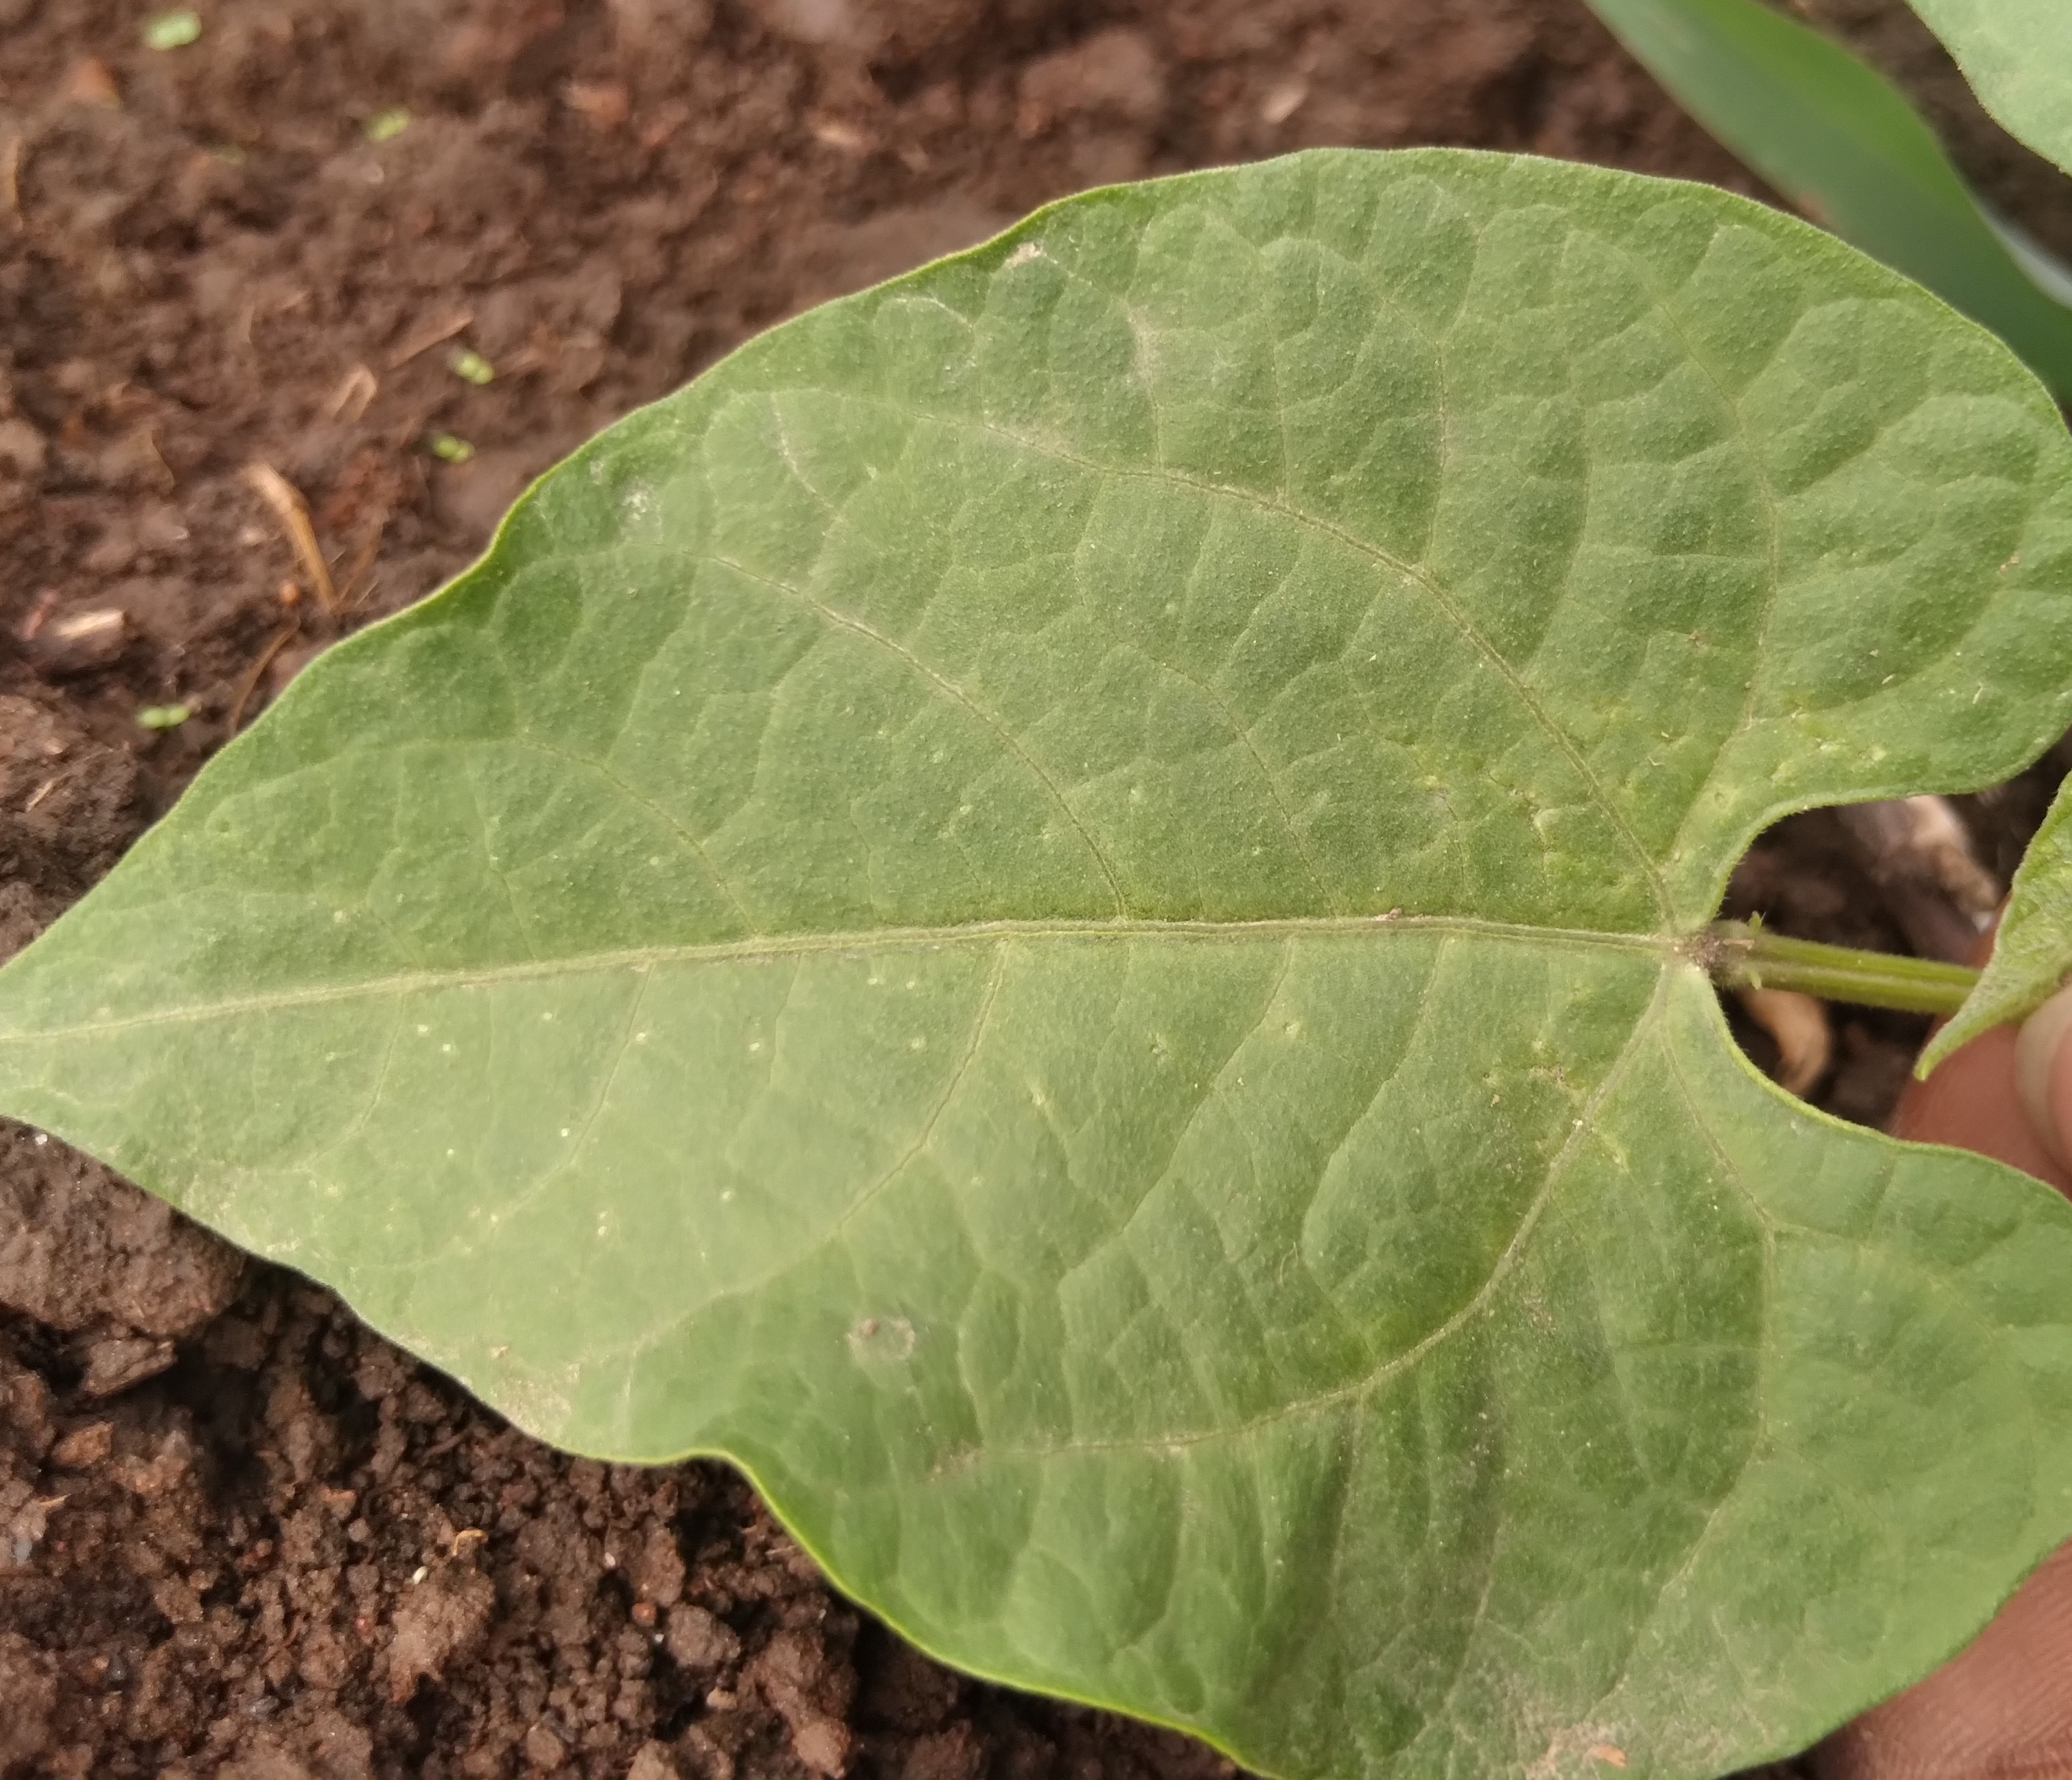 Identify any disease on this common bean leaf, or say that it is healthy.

healthy
